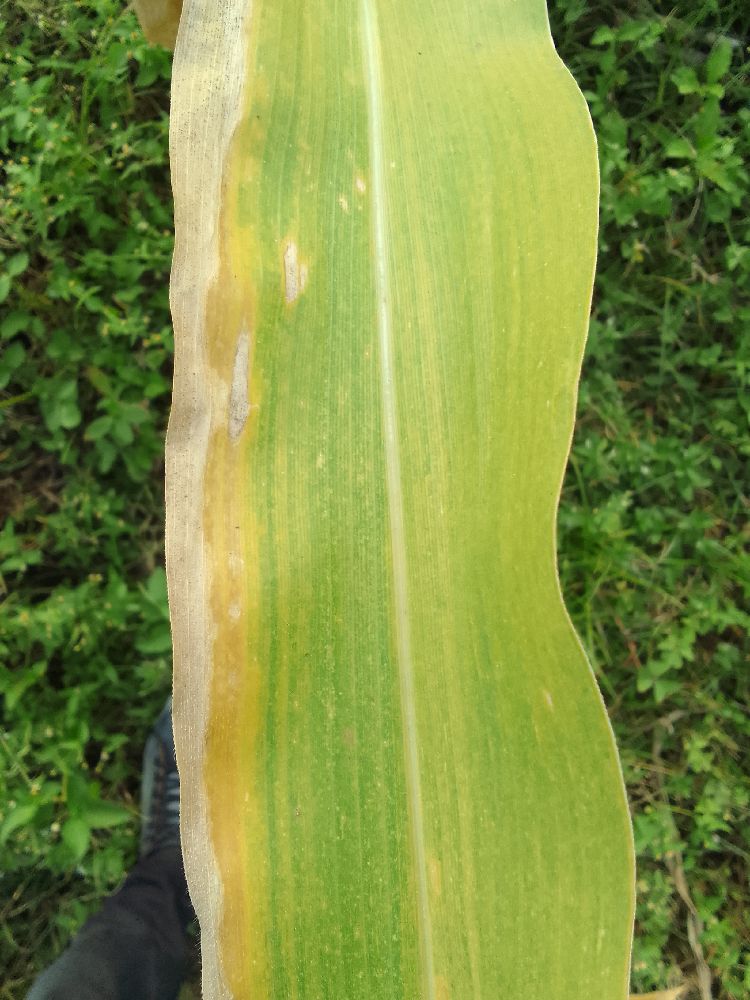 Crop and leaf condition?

maize, maize lethal necrosis
